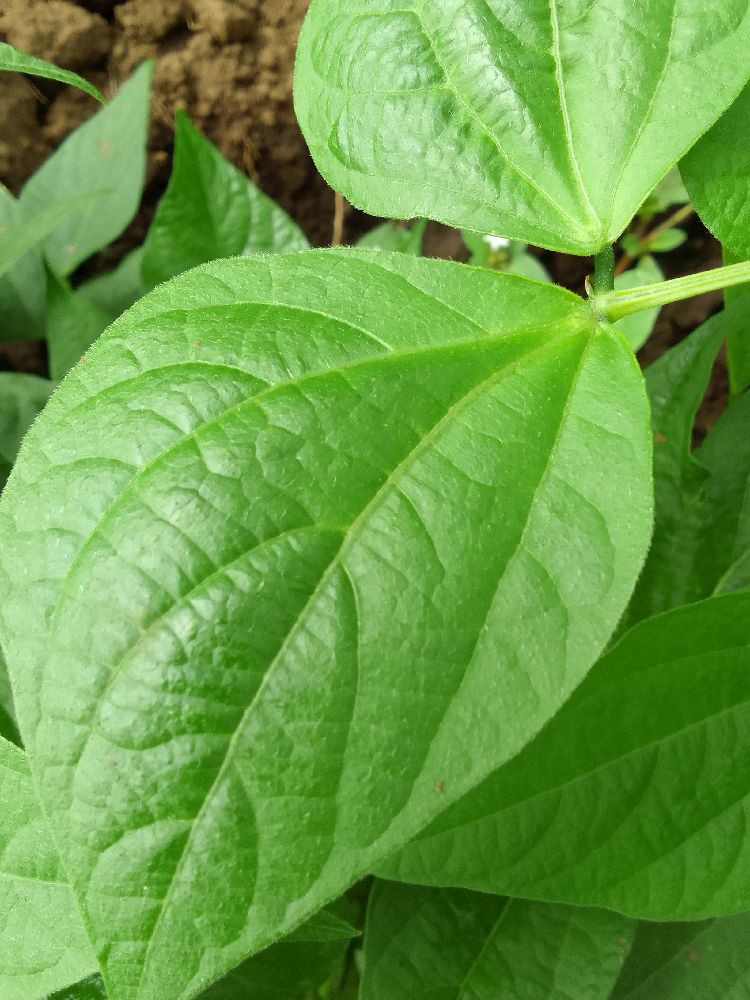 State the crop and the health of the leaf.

common bean, healthy
